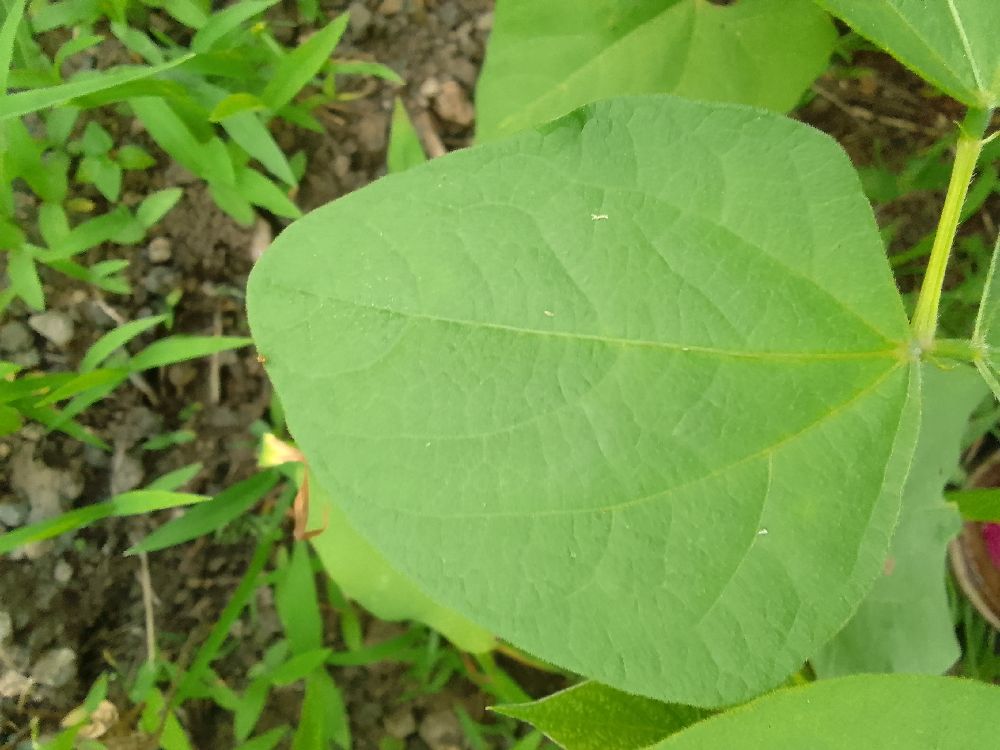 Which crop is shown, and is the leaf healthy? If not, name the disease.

common bean, healthy
